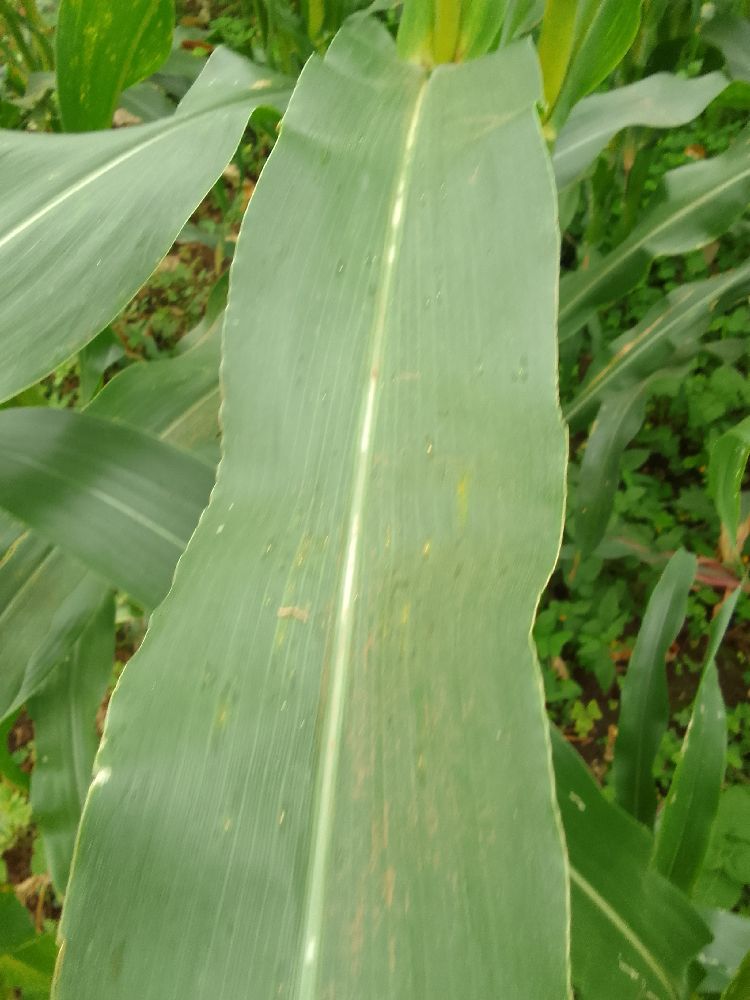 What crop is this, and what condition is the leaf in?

maize, healthy
